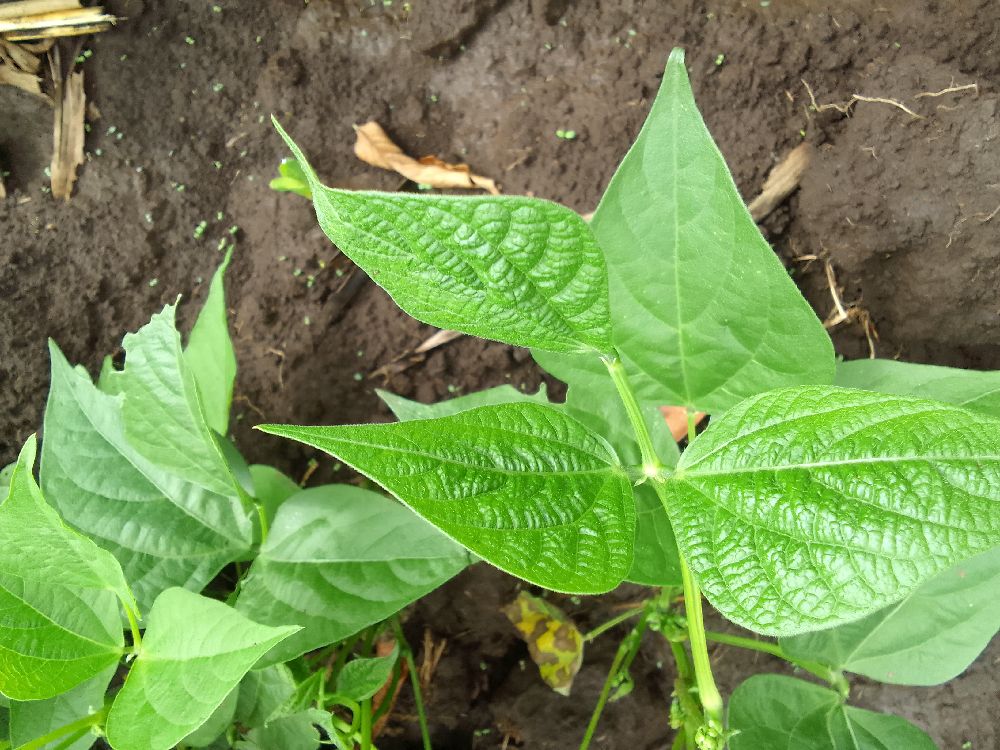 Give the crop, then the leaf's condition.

common bean, healthy
